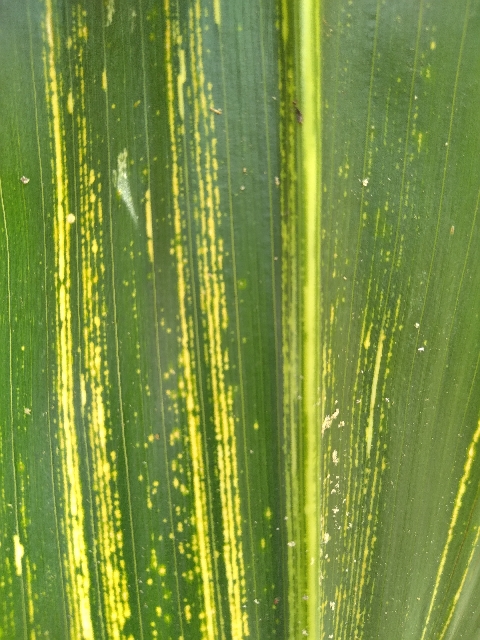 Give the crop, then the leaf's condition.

maize, maize streak virus
